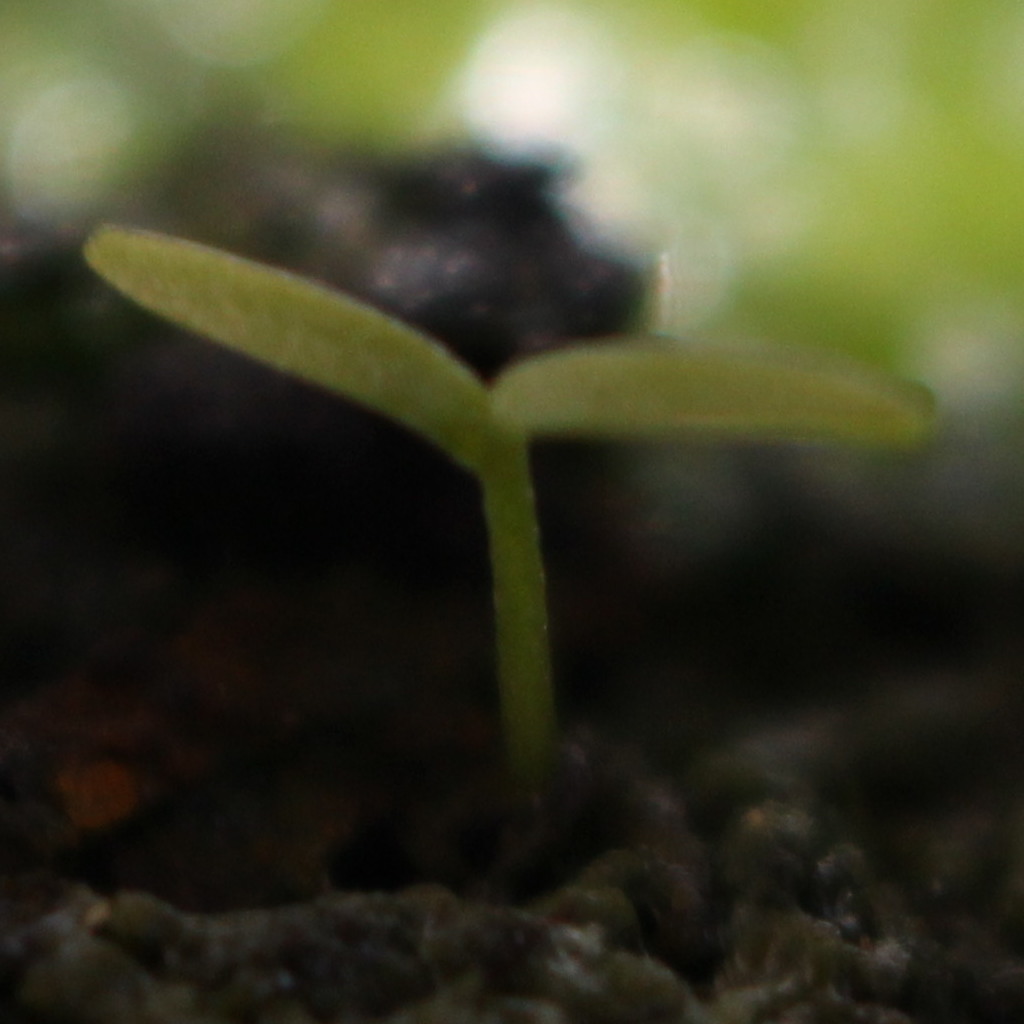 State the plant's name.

Papaver rhoeas
